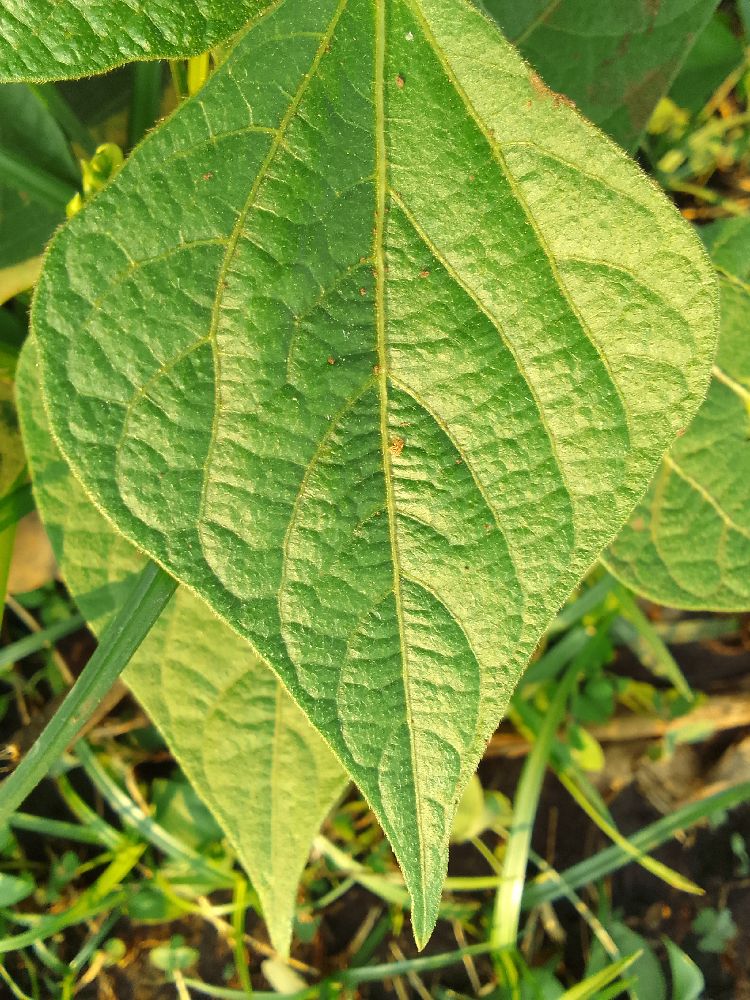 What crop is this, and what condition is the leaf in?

common bean, healthy
